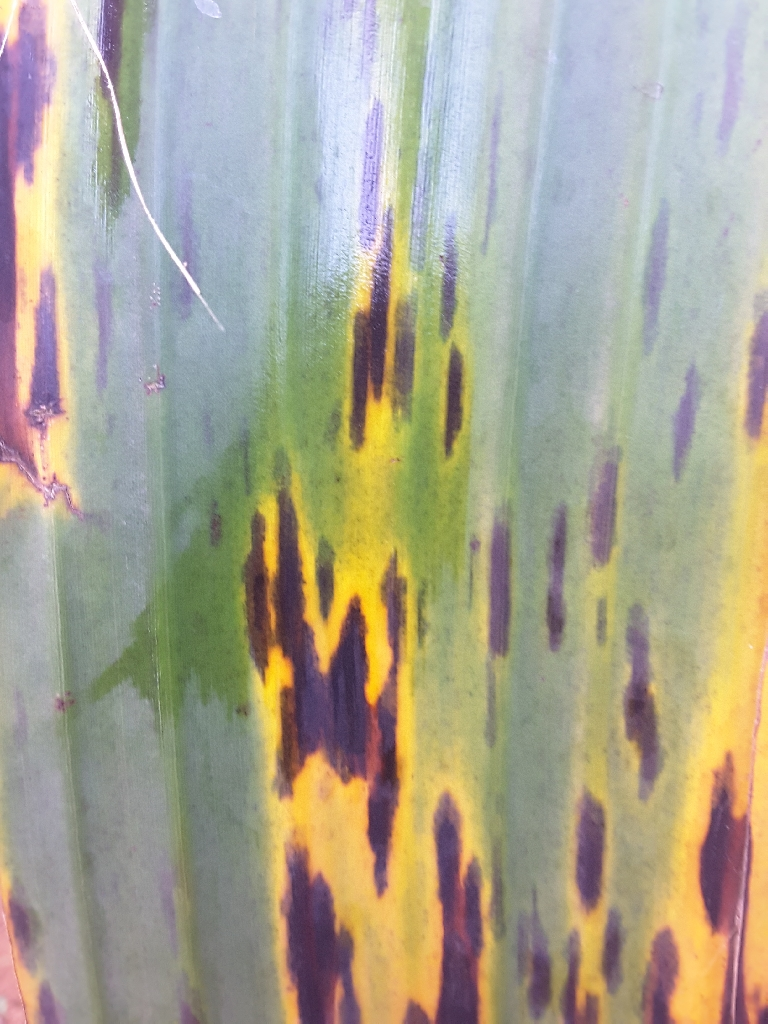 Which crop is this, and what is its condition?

banana, black sigatoka
